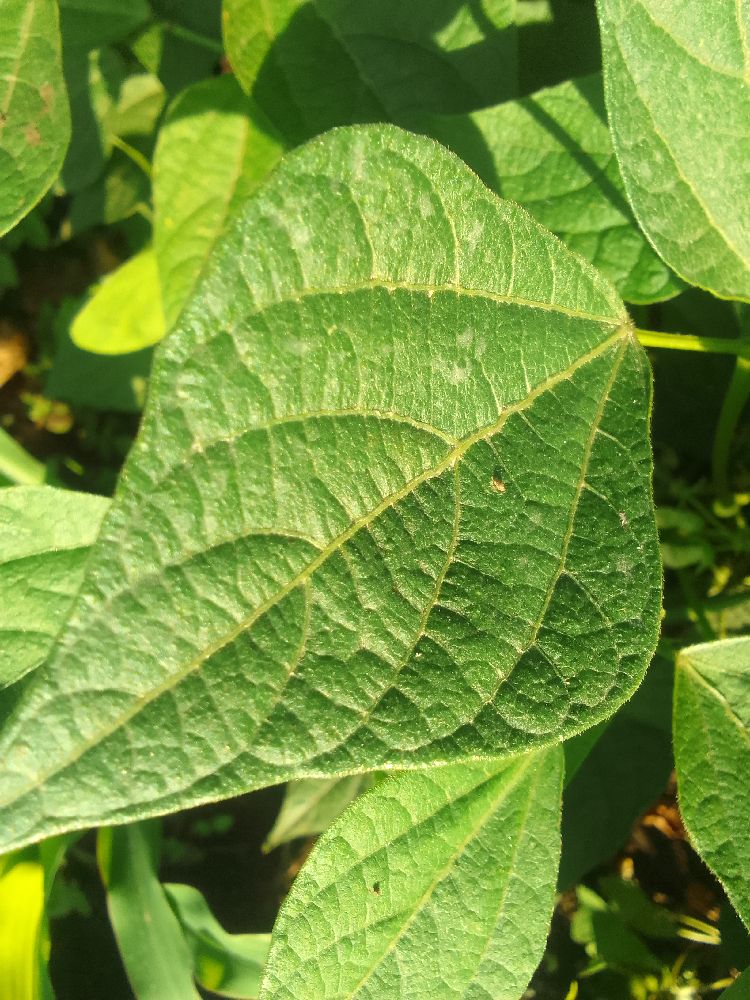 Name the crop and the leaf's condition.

common bean, healthy
